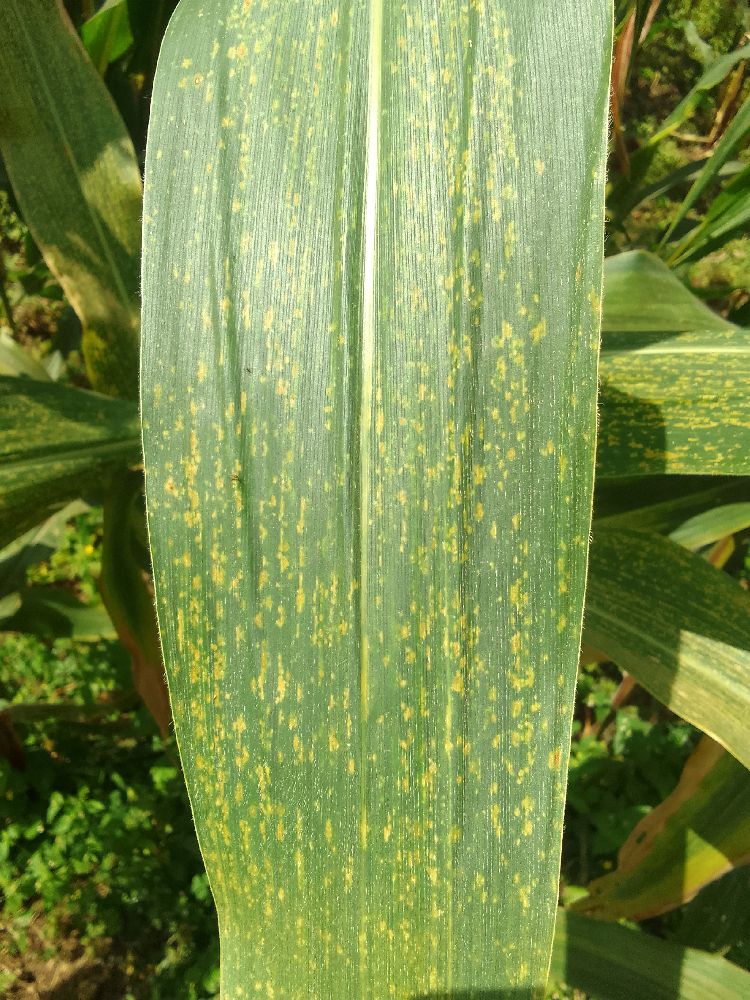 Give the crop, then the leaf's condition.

maize, maize lethal necrosis
